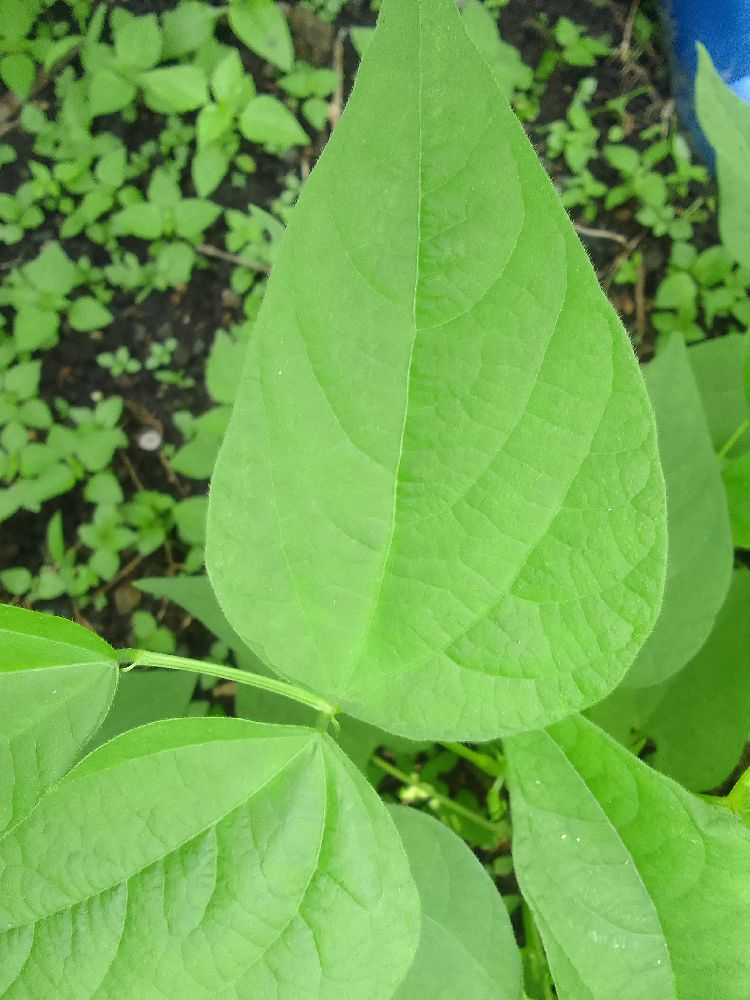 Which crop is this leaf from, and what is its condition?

common bean, healthy
